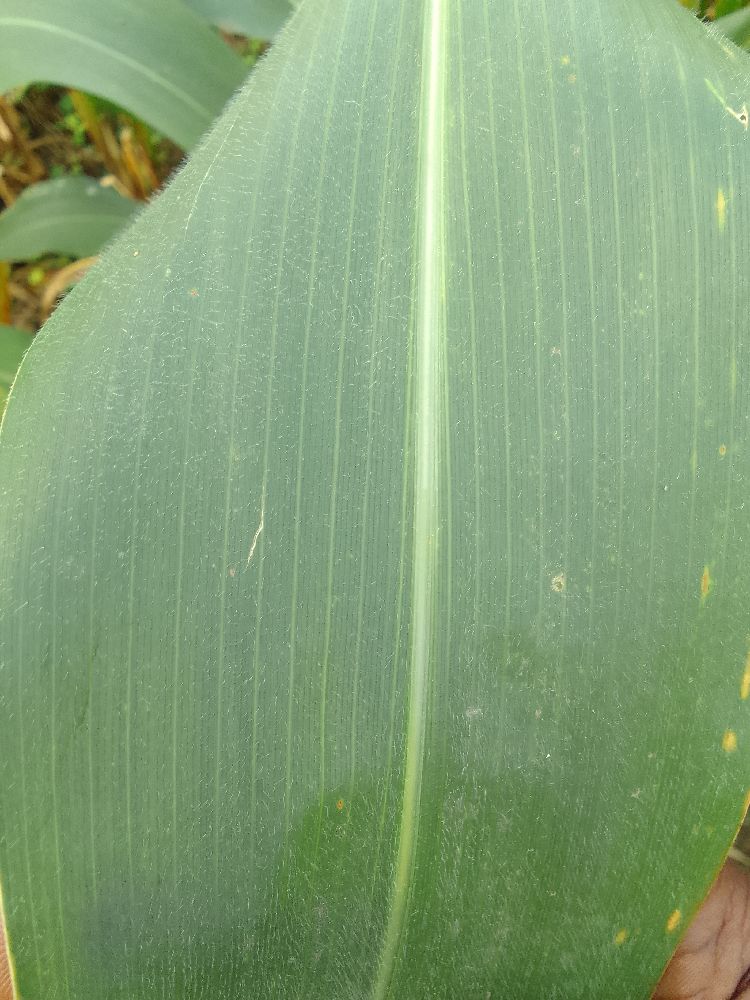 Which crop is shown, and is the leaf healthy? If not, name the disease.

common bean, healthy
